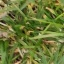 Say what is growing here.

grass
